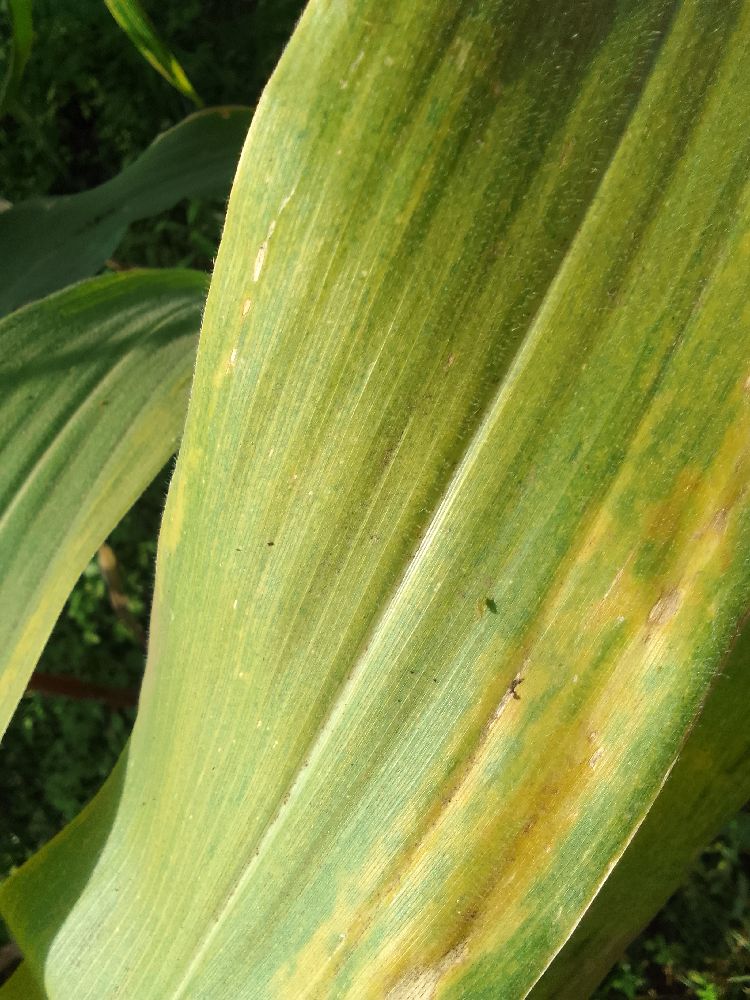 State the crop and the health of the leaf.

maize, maize lethal necrosis
